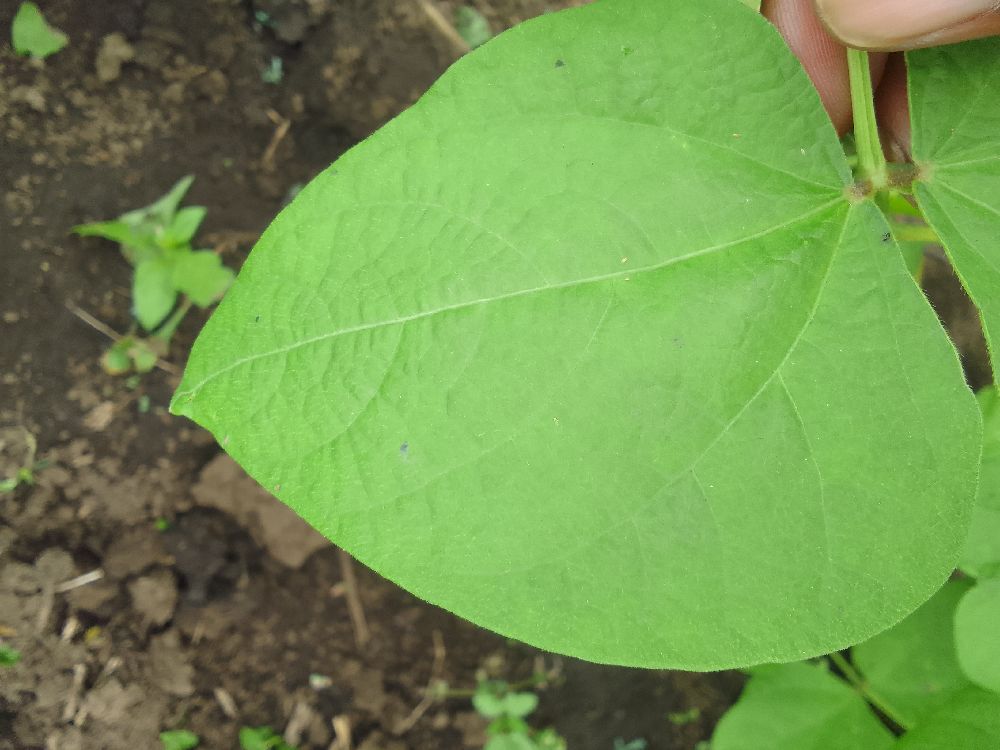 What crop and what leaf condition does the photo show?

common bean, healthy
